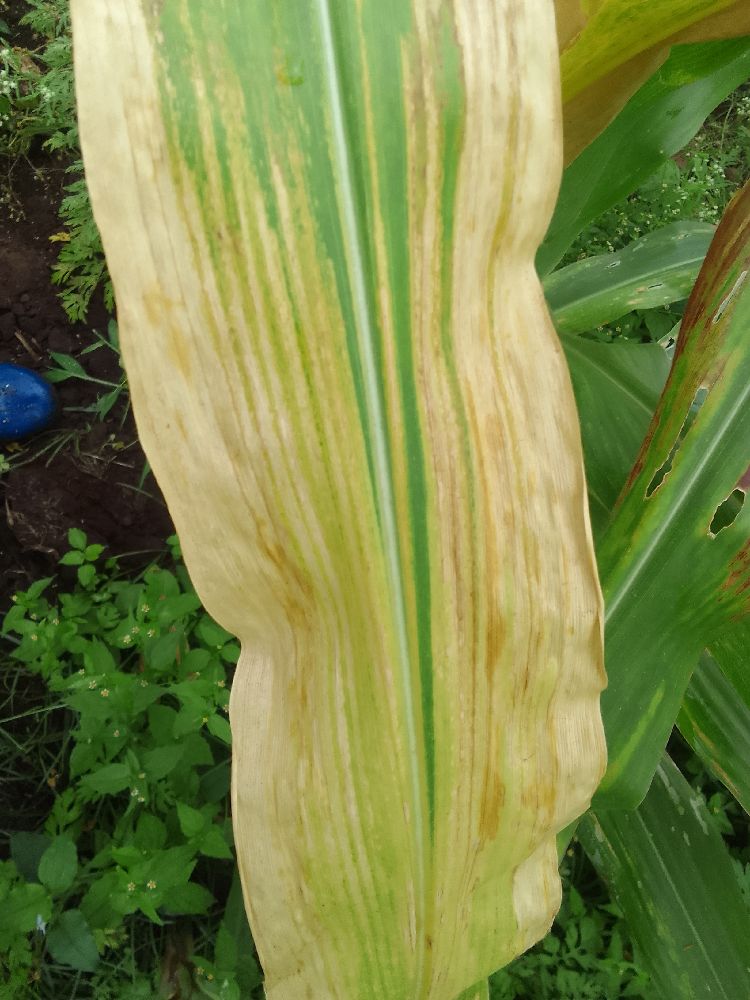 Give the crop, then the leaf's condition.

maize, maize lethal necrosis
